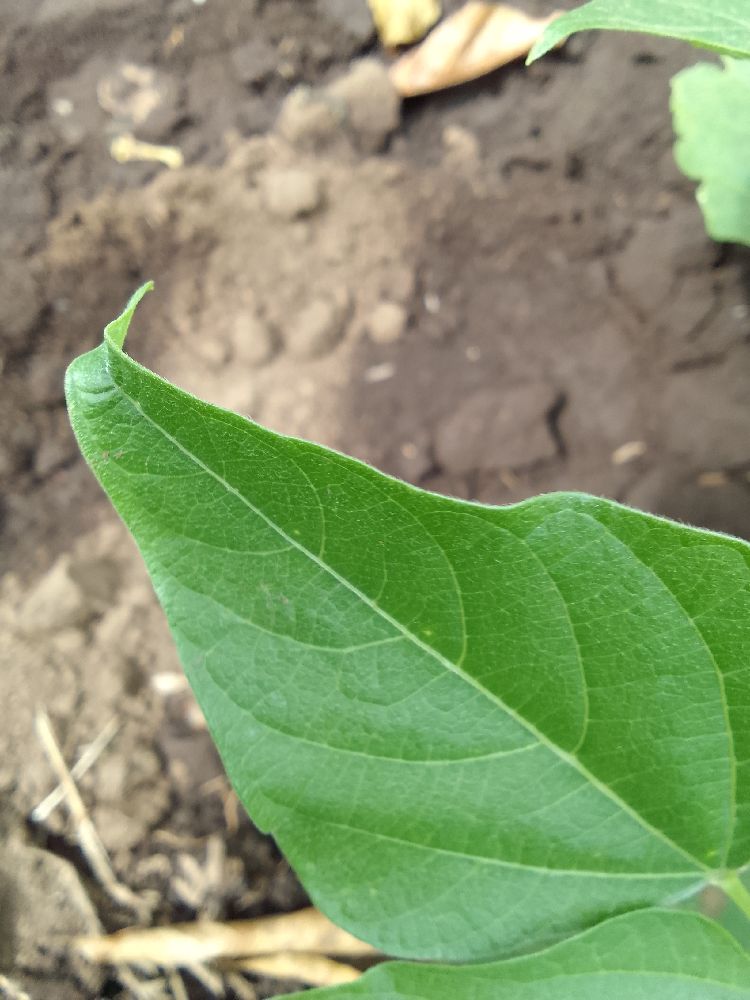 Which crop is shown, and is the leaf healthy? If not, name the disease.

common bean, healthy
